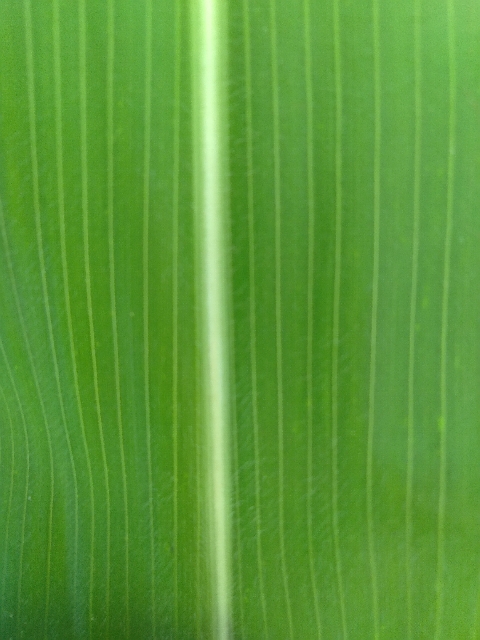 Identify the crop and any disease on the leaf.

maize, healthy
